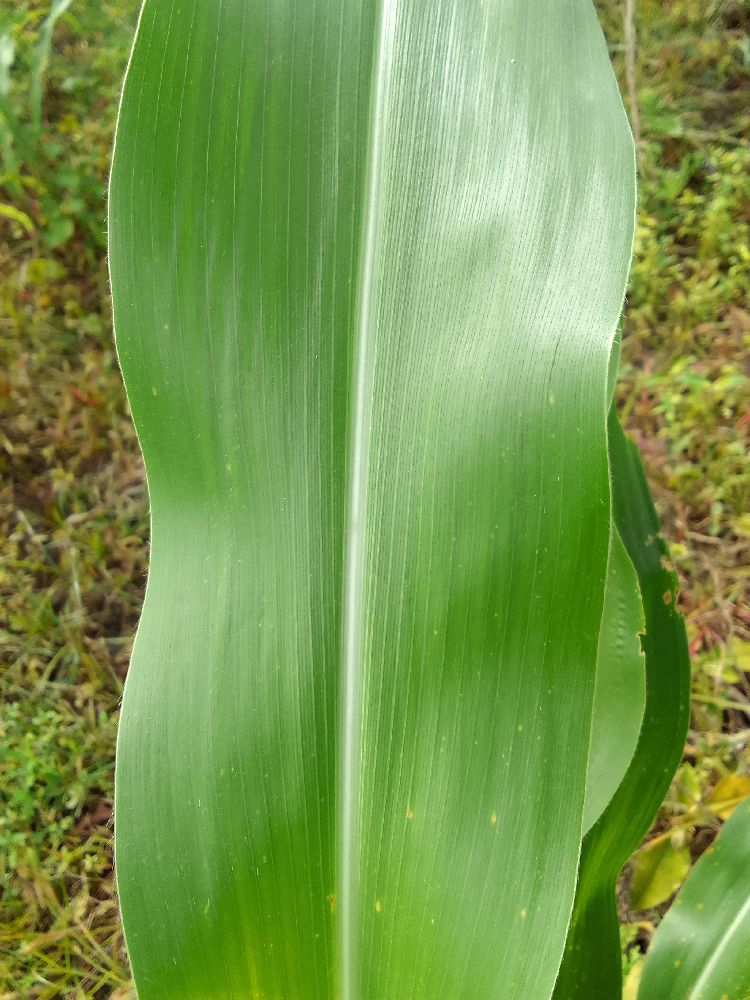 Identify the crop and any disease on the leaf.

maize, healthy
